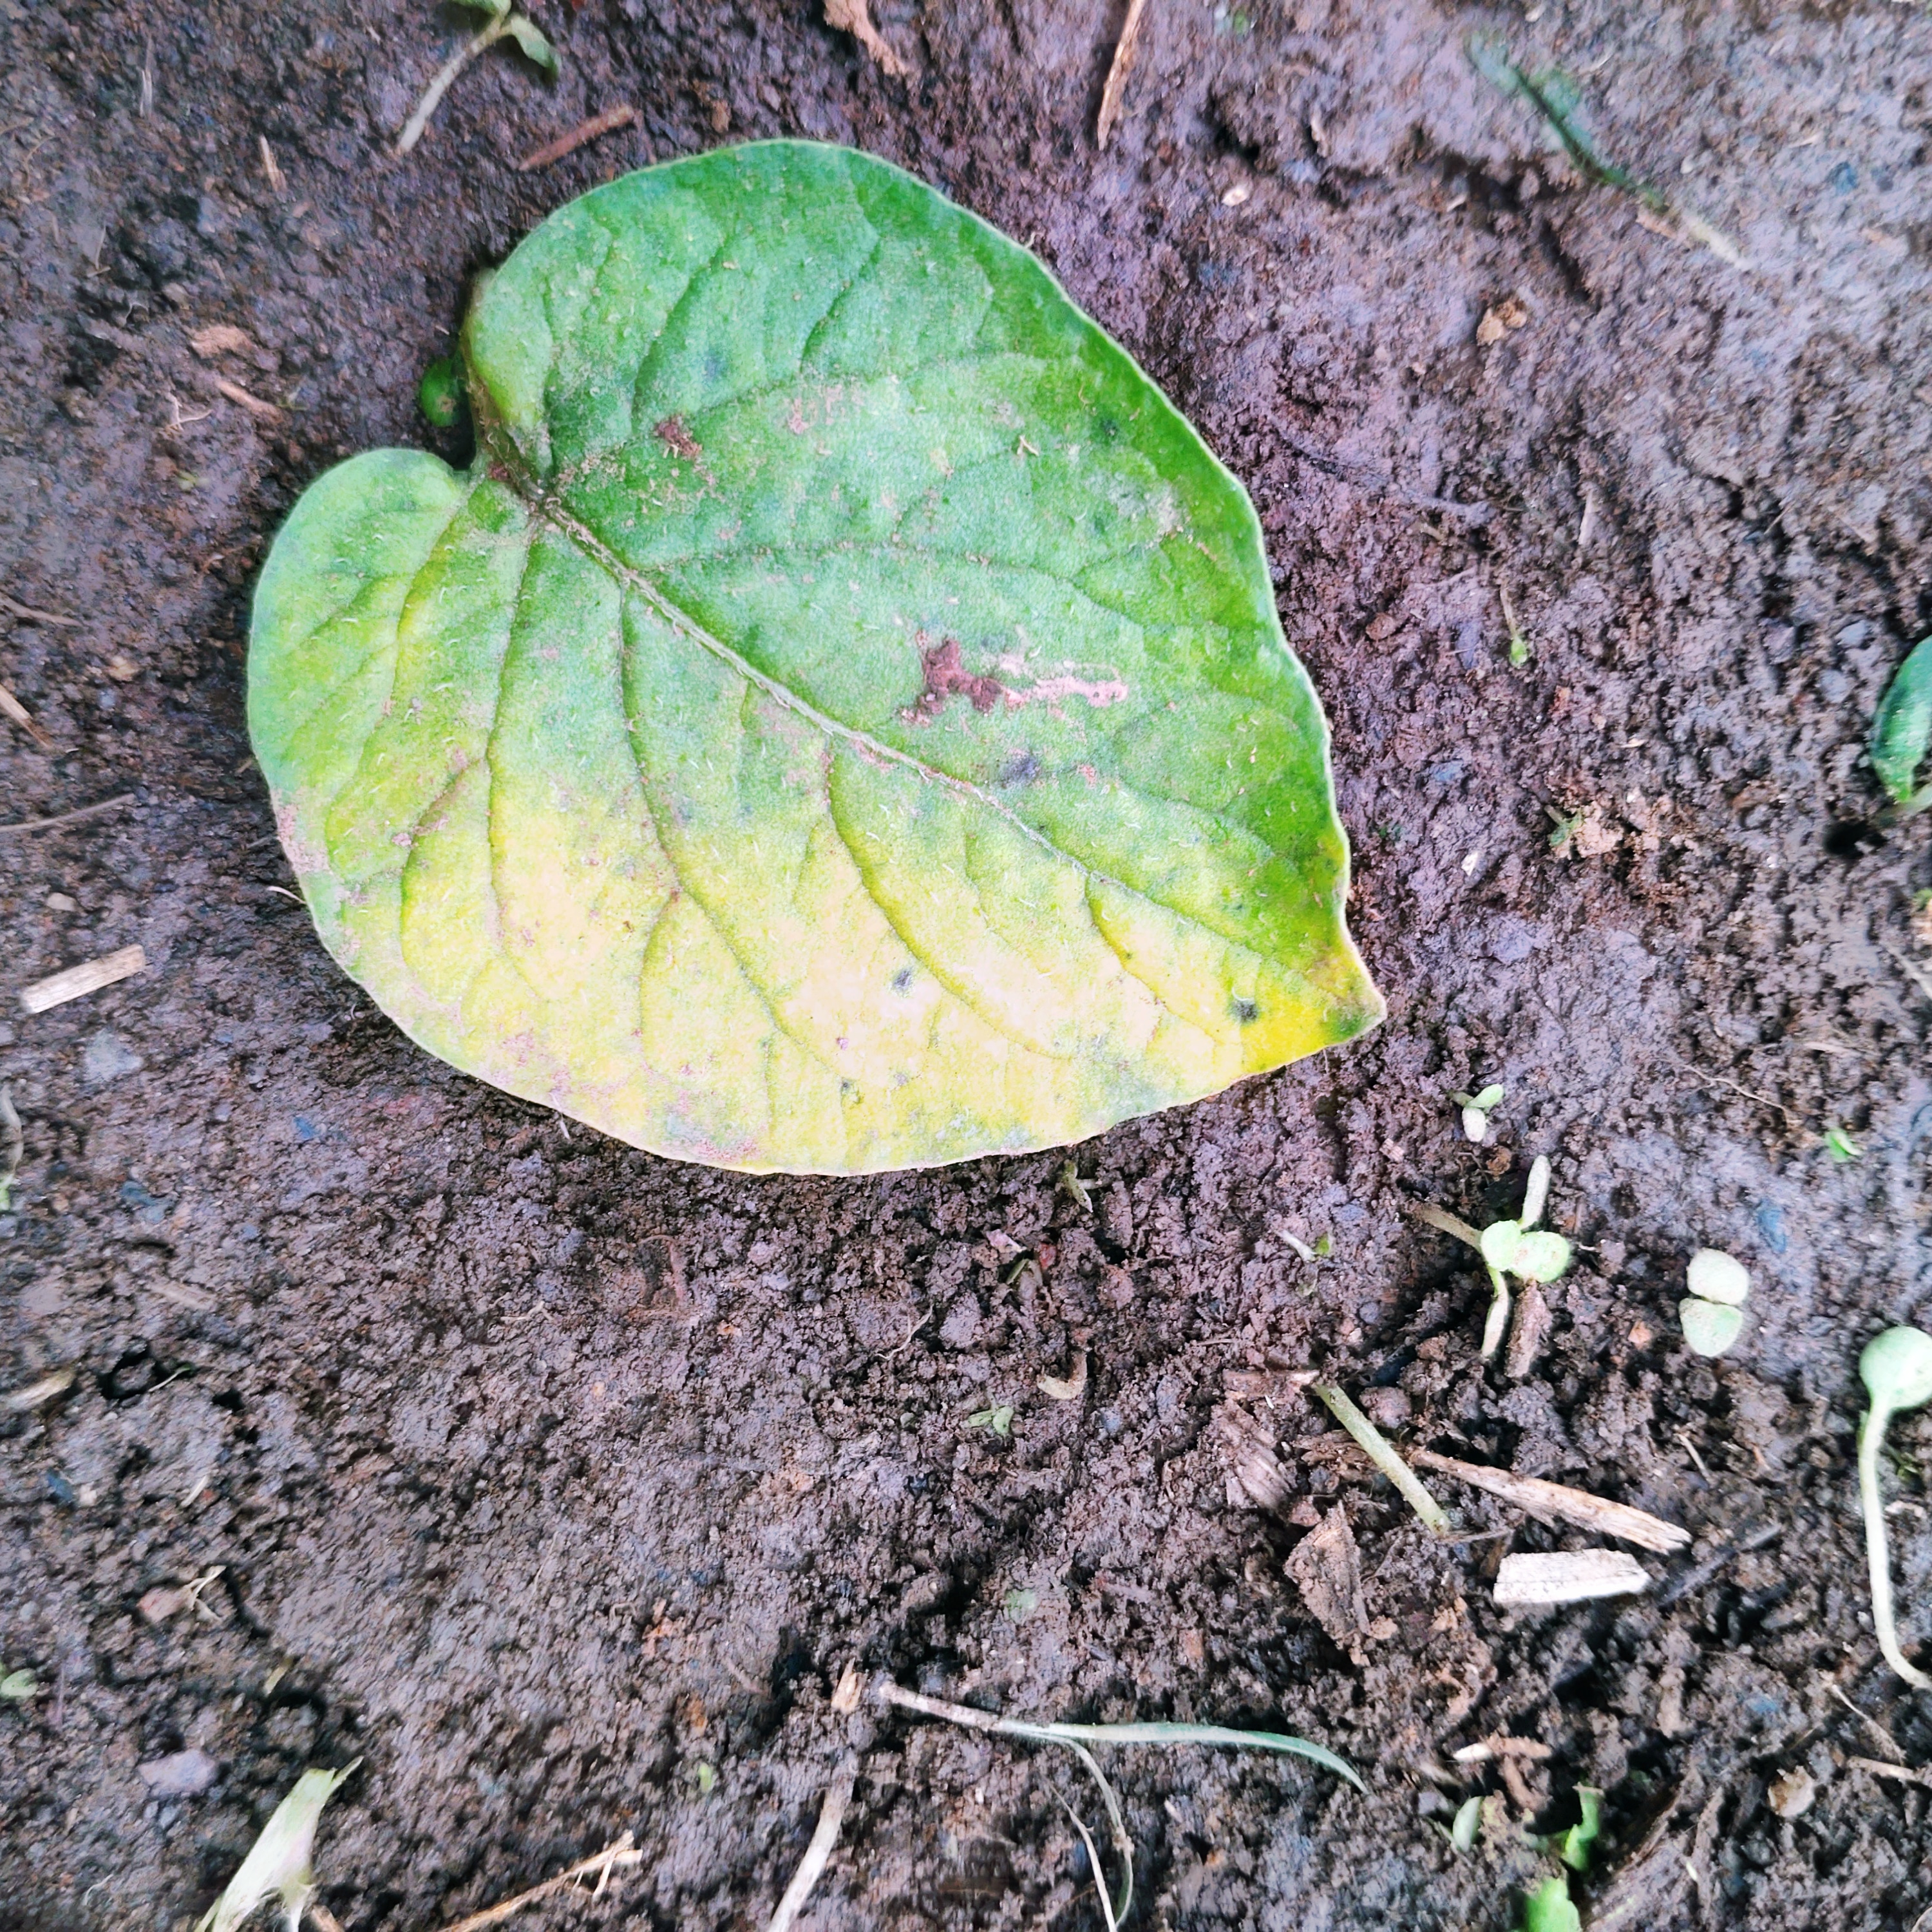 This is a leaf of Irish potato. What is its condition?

late blight
